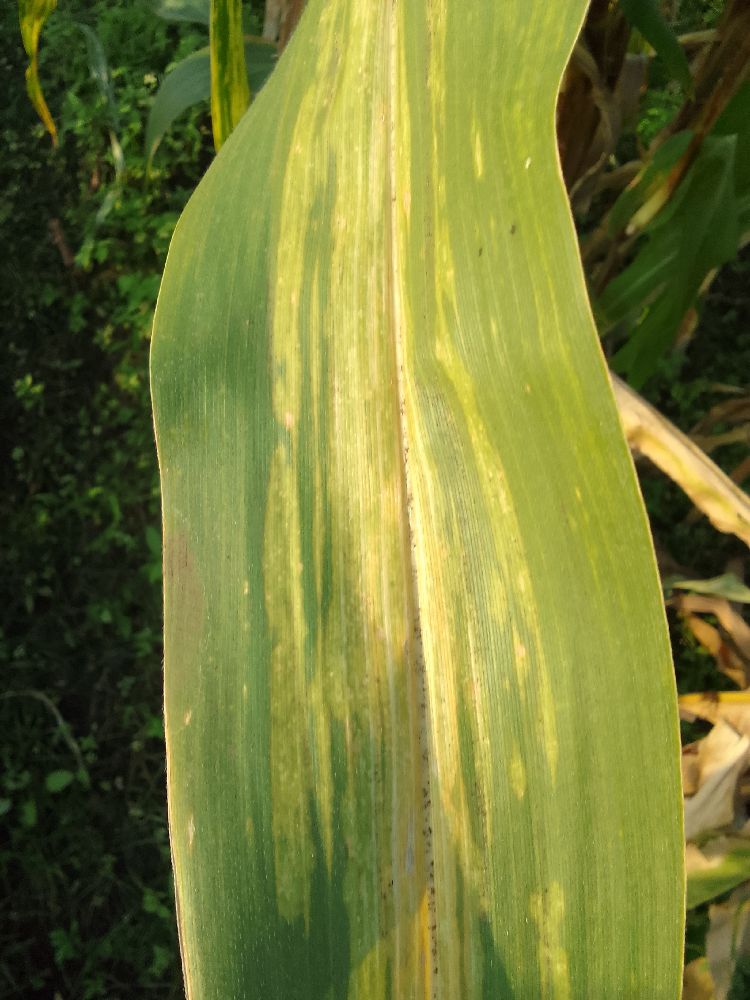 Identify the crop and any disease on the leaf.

maize, maize lethal necrosis
